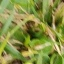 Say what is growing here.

grass
